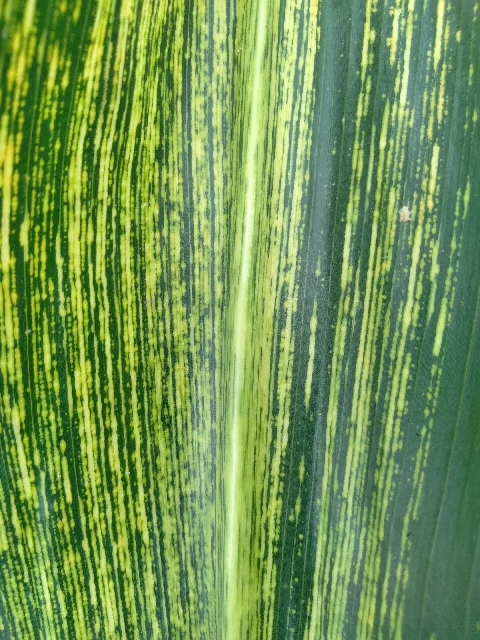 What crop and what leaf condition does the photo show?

maize, maize streak virus
